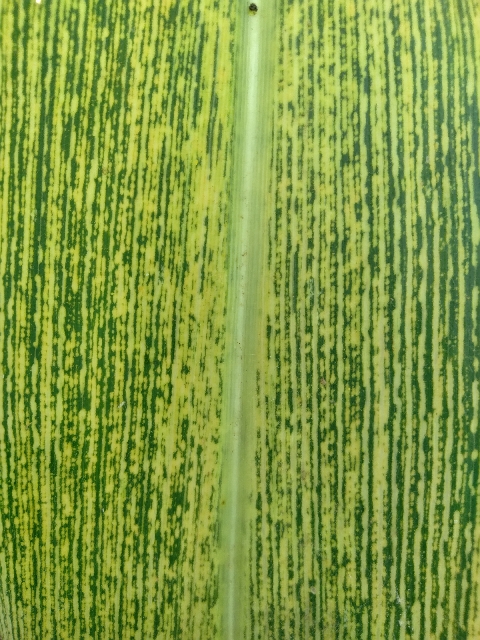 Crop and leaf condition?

maize, maize streak virus
